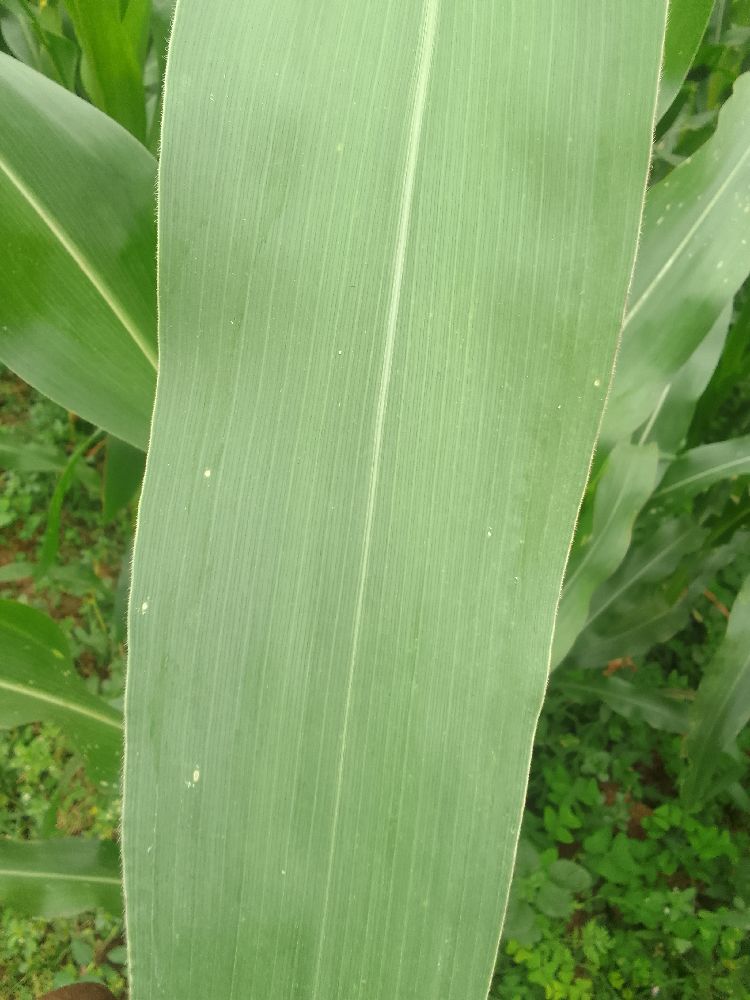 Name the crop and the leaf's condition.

maize, healthy
